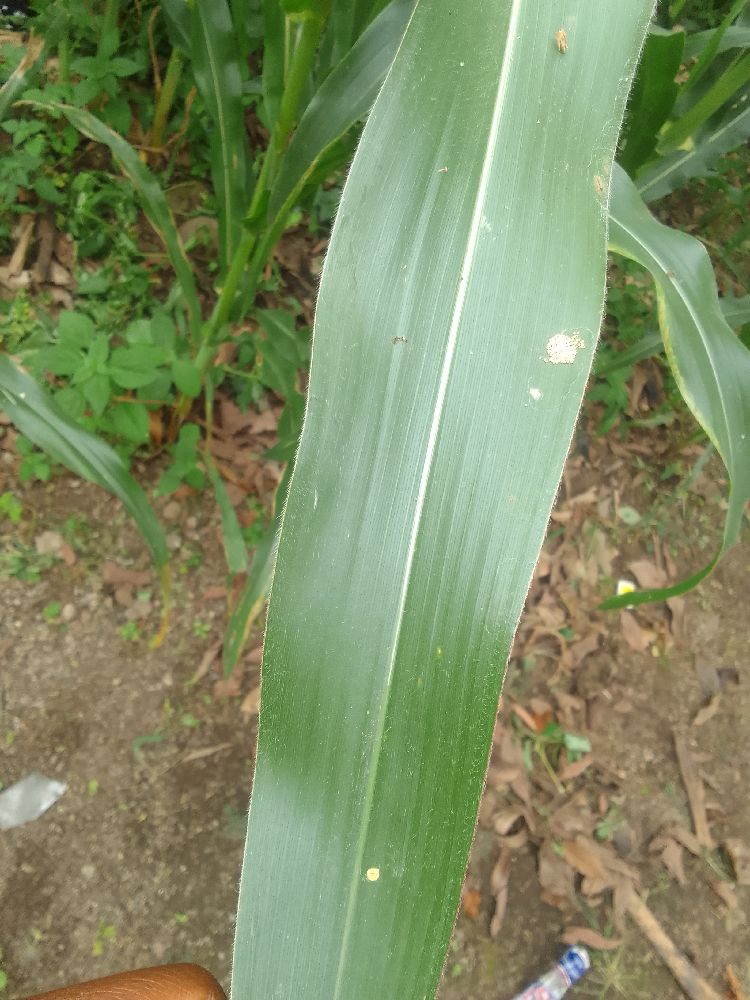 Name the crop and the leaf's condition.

maize, healthy
